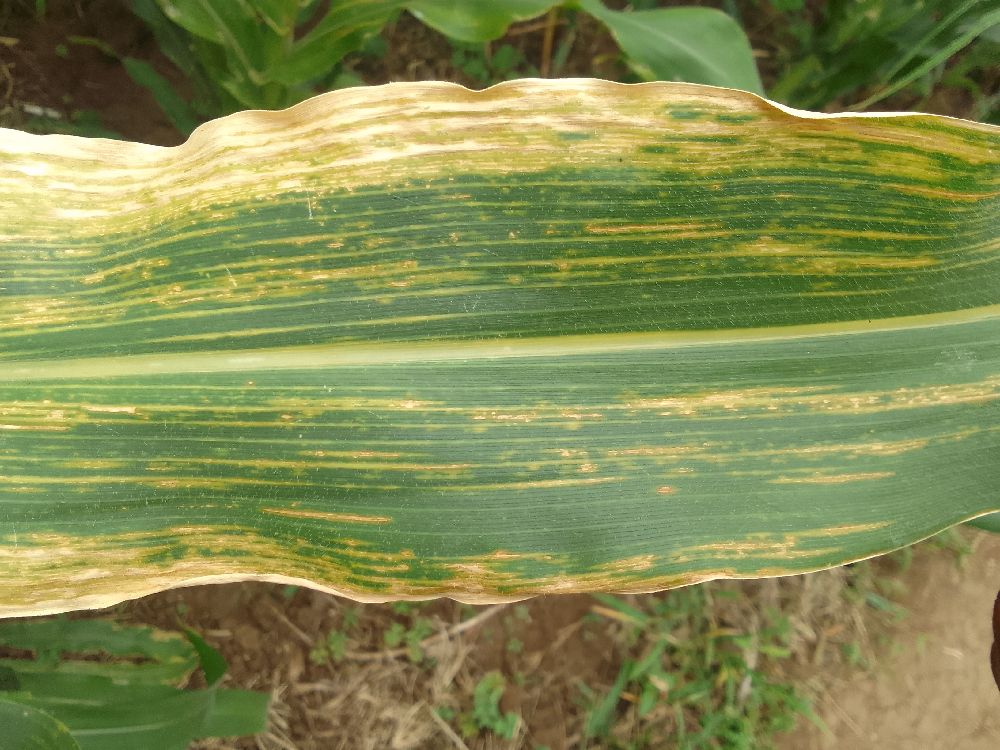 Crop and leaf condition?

maize, maize lethal necrosis
